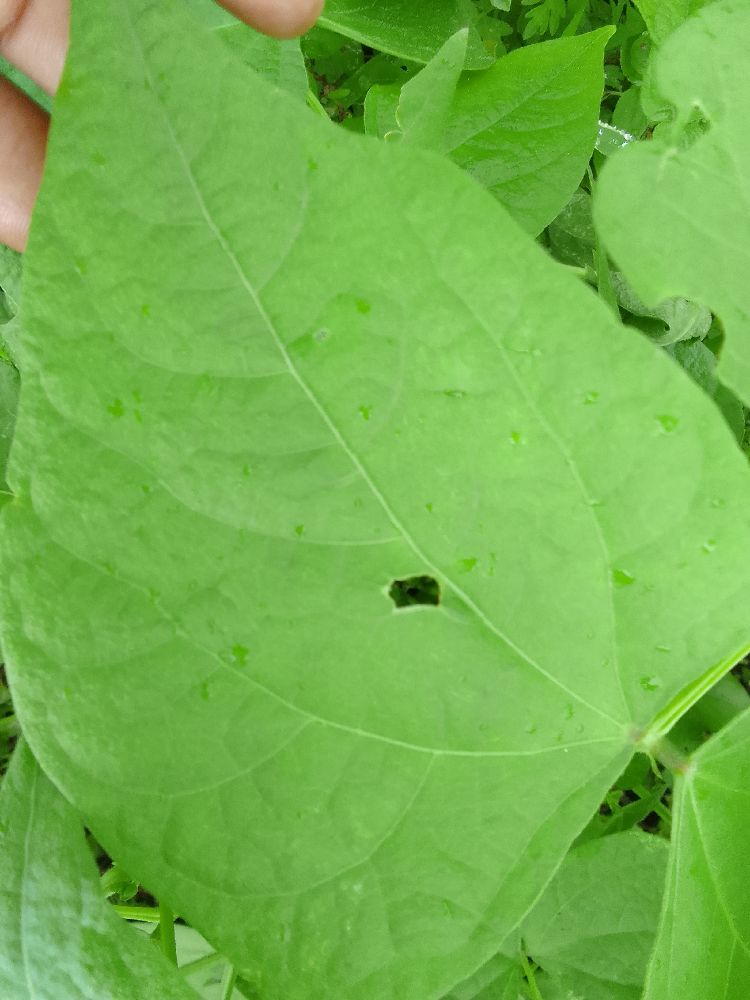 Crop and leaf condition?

common bean, healthy
